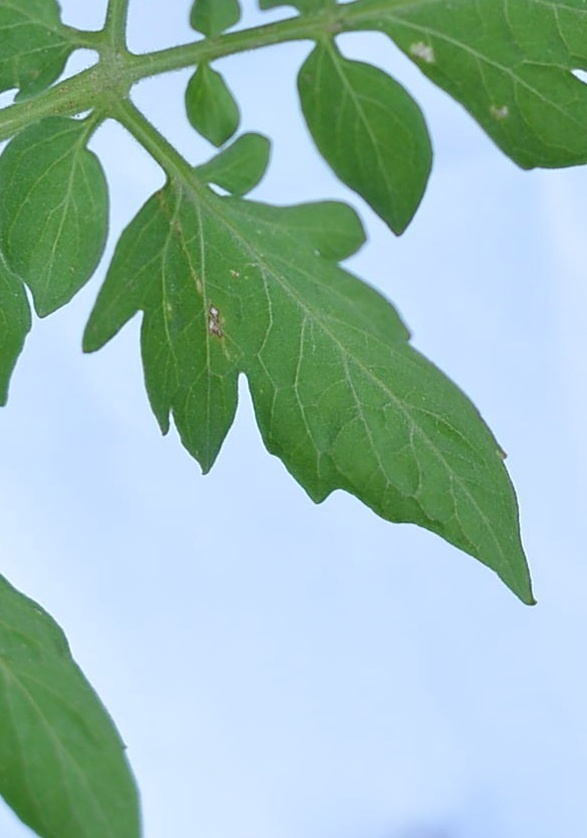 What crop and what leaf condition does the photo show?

tomato, healthy
